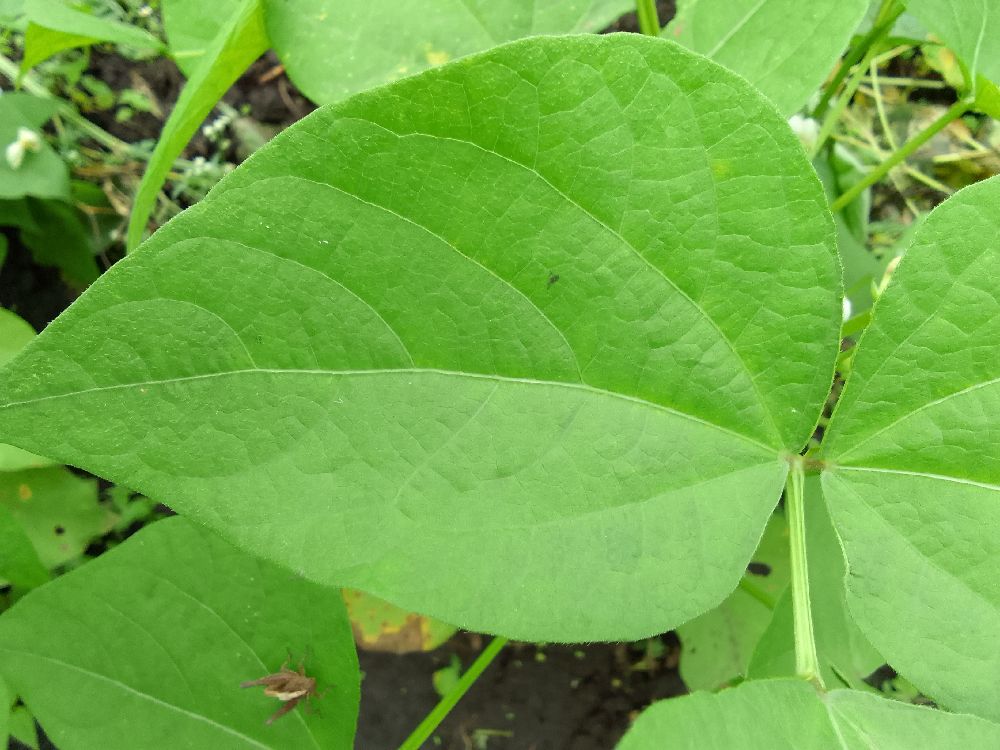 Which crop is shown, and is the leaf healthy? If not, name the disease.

common bean, healthy
